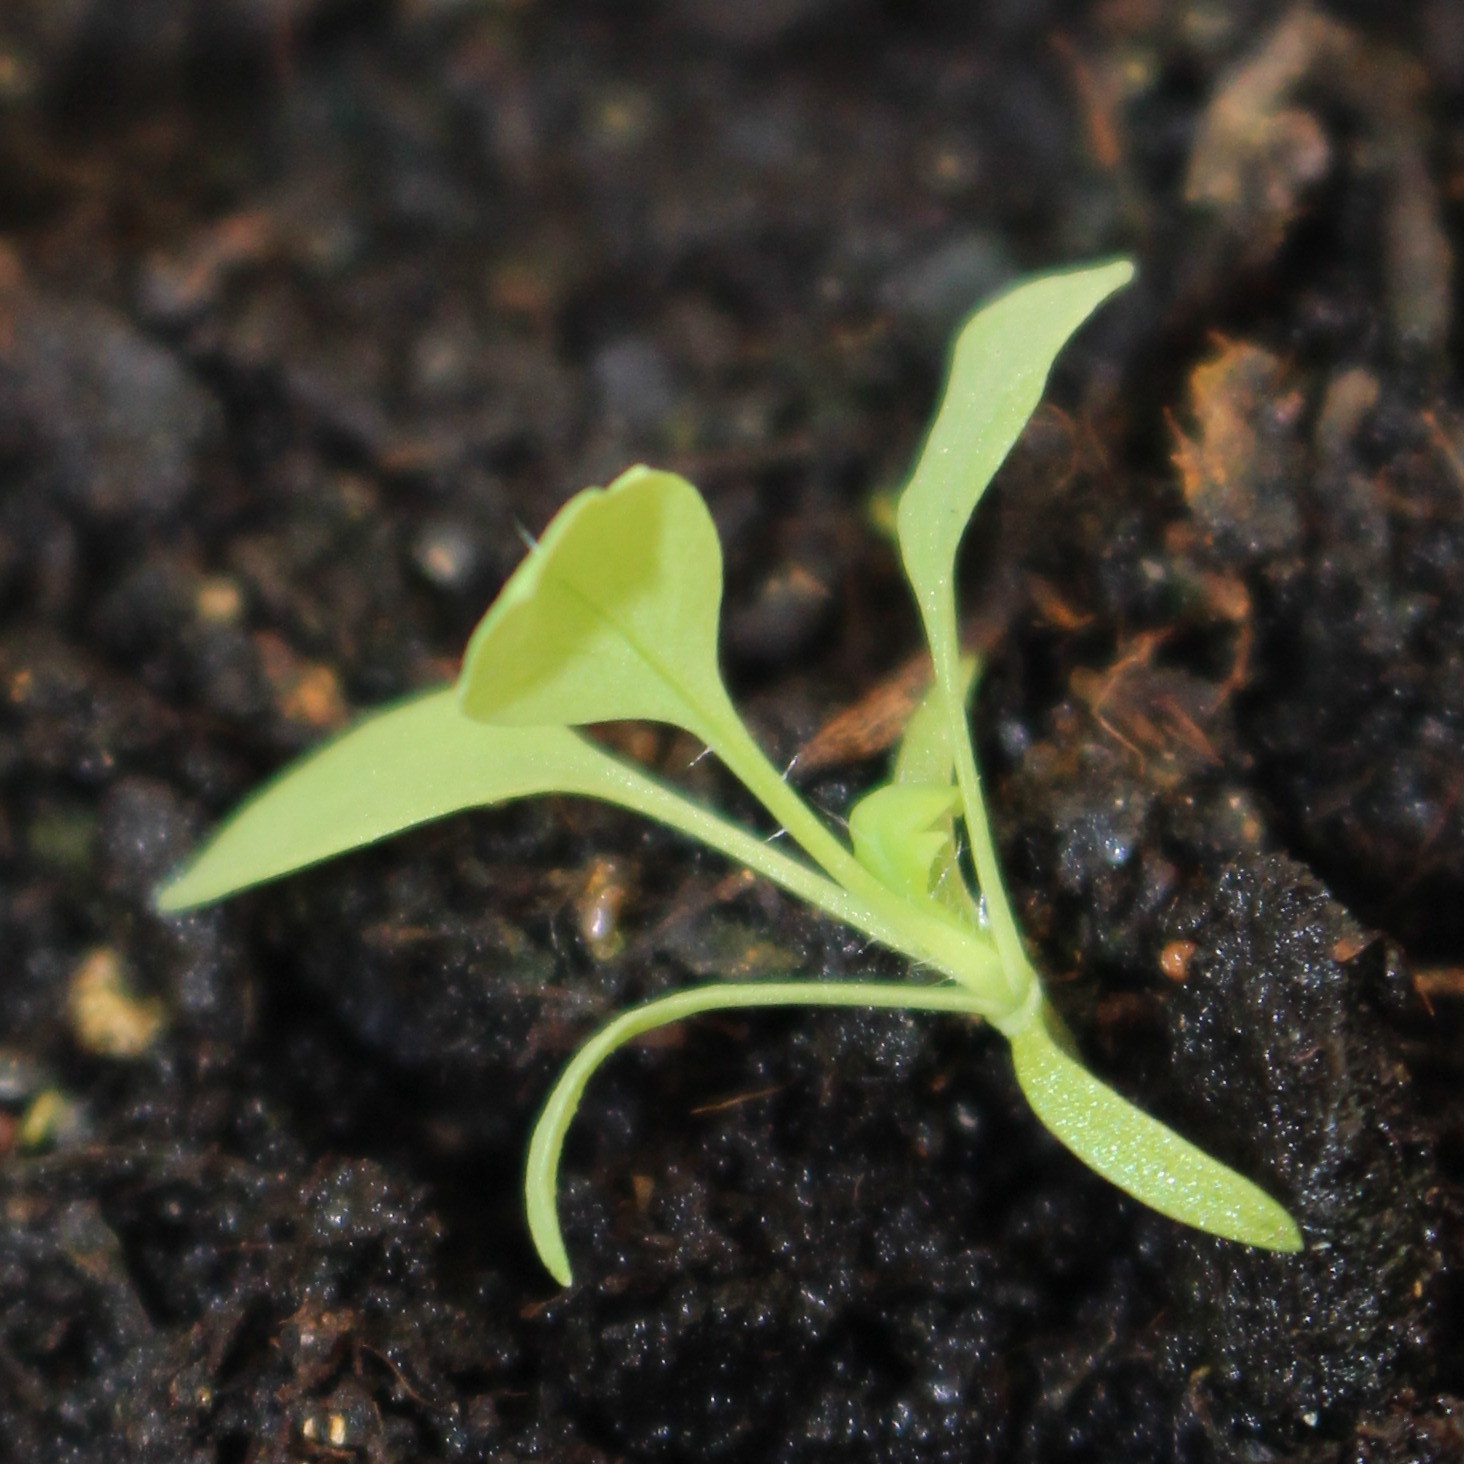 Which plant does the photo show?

Papaver rhoeas
